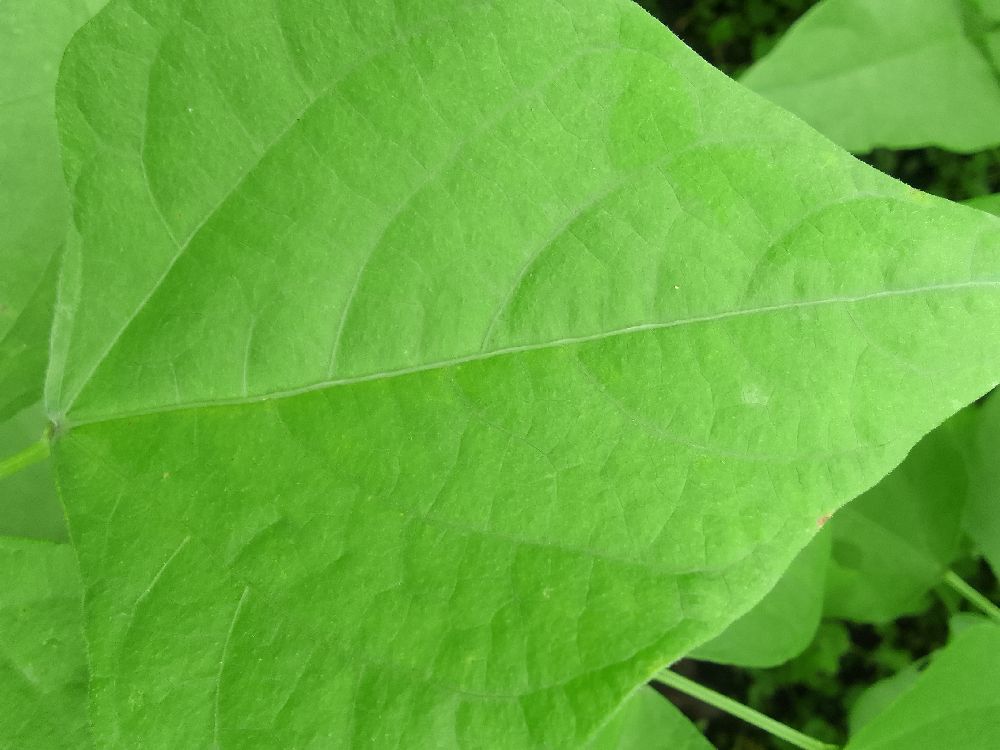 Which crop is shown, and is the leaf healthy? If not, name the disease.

common bean, healthy
